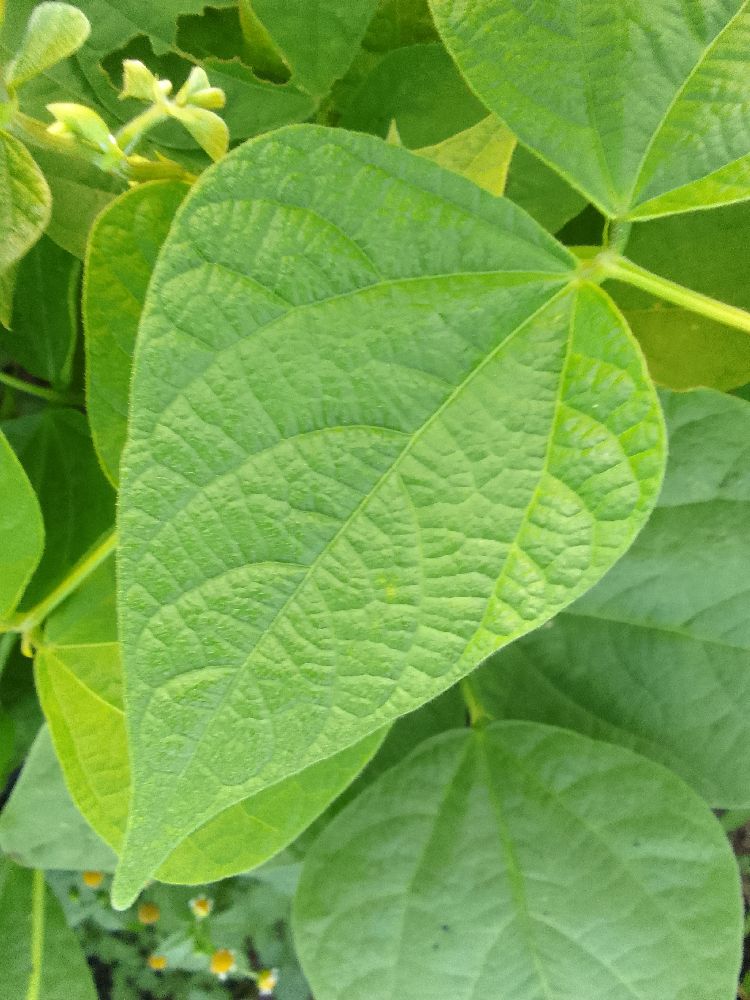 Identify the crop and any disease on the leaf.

common bean, healthy
